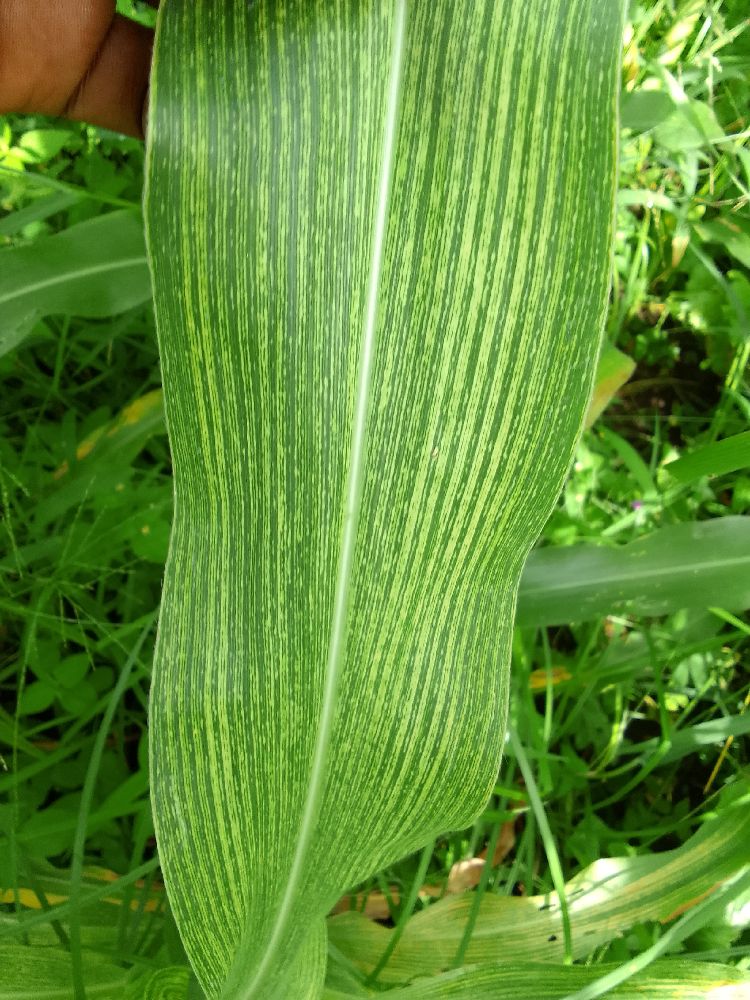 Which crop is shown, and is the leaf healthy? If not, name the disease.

maize, maize streak virus
